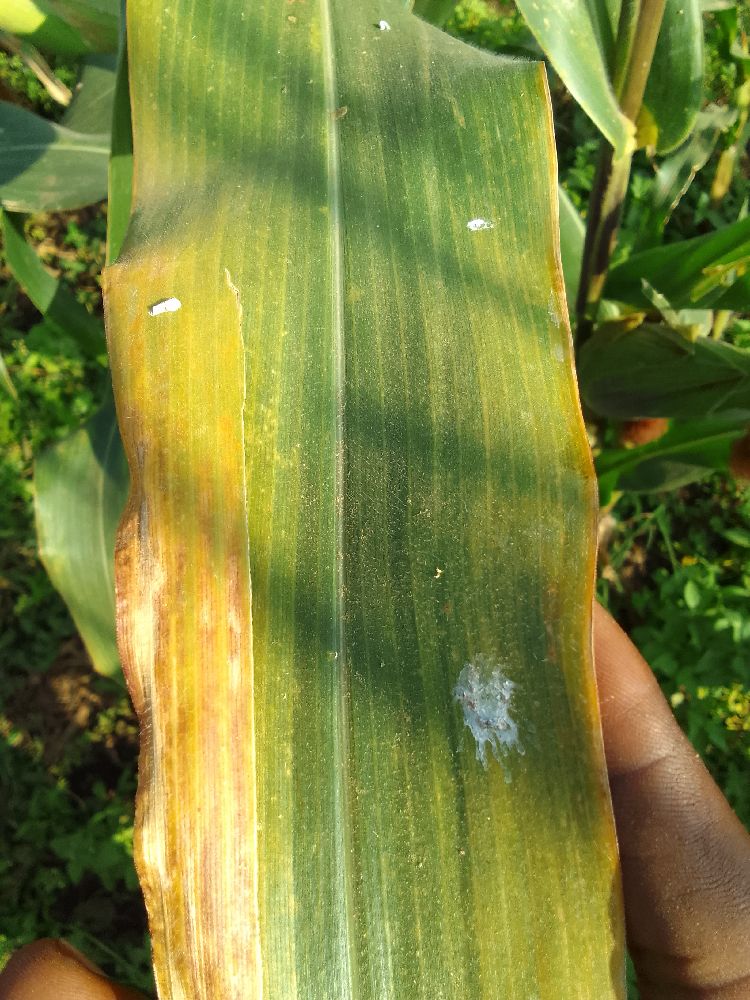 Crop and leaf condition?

maize, maize lethal necrosis
